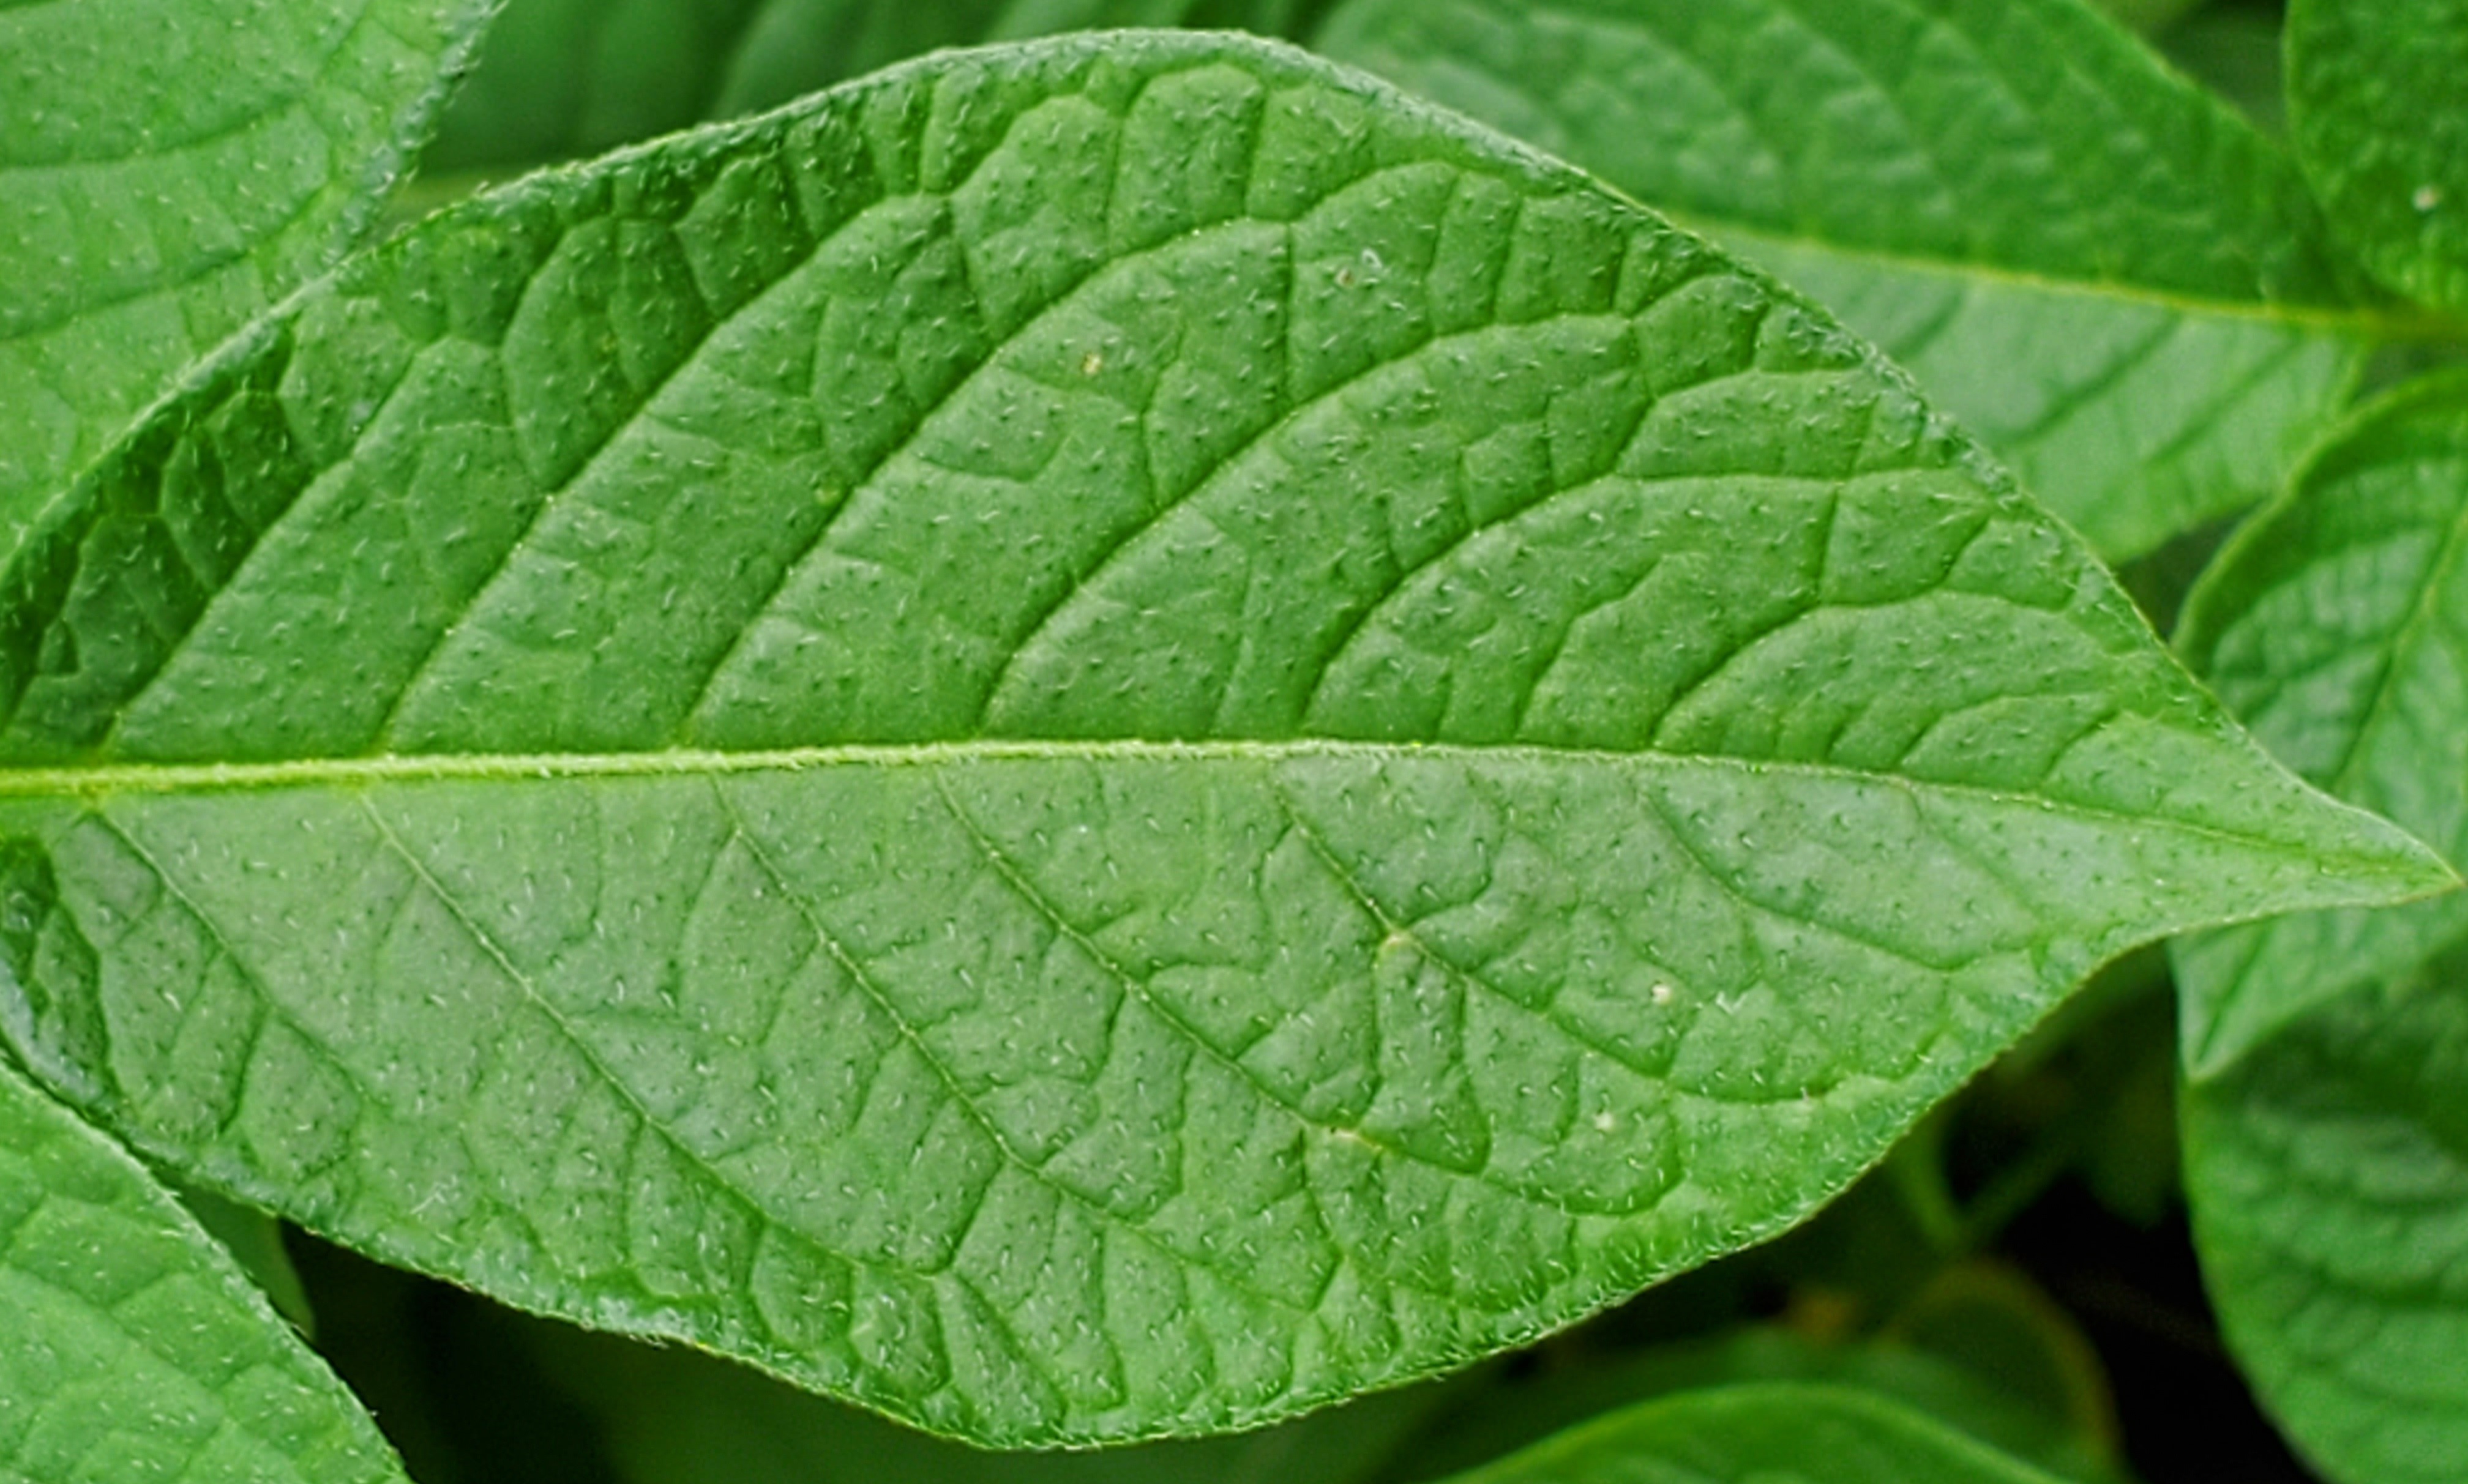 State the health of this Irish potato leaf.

healthy
